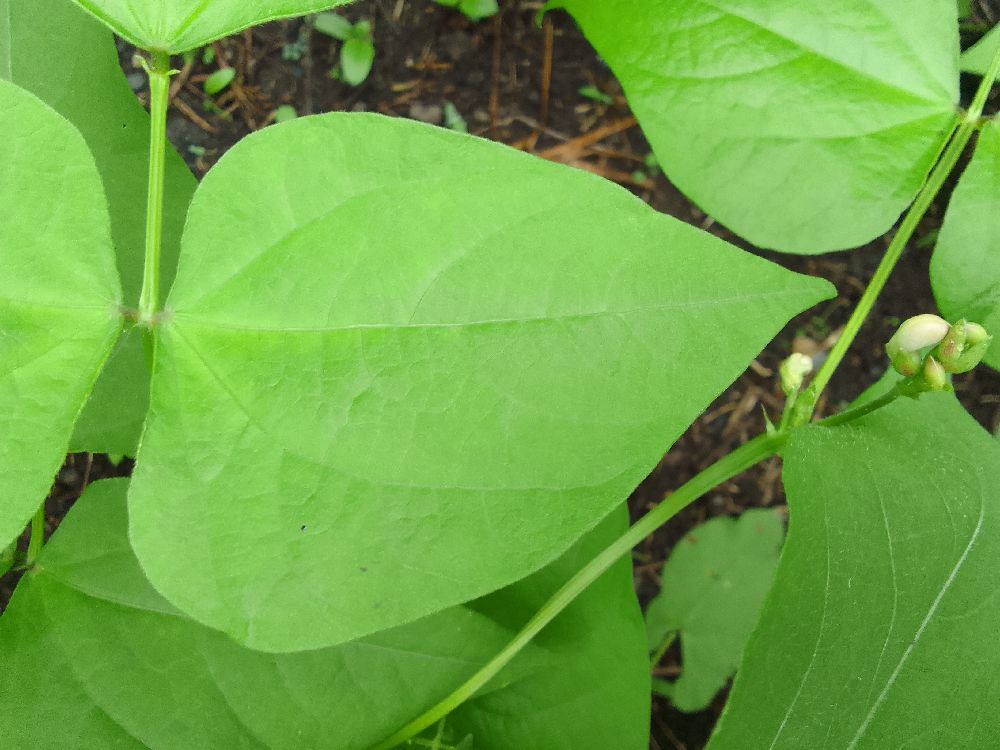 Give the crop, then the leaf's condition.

common bean, healthy
